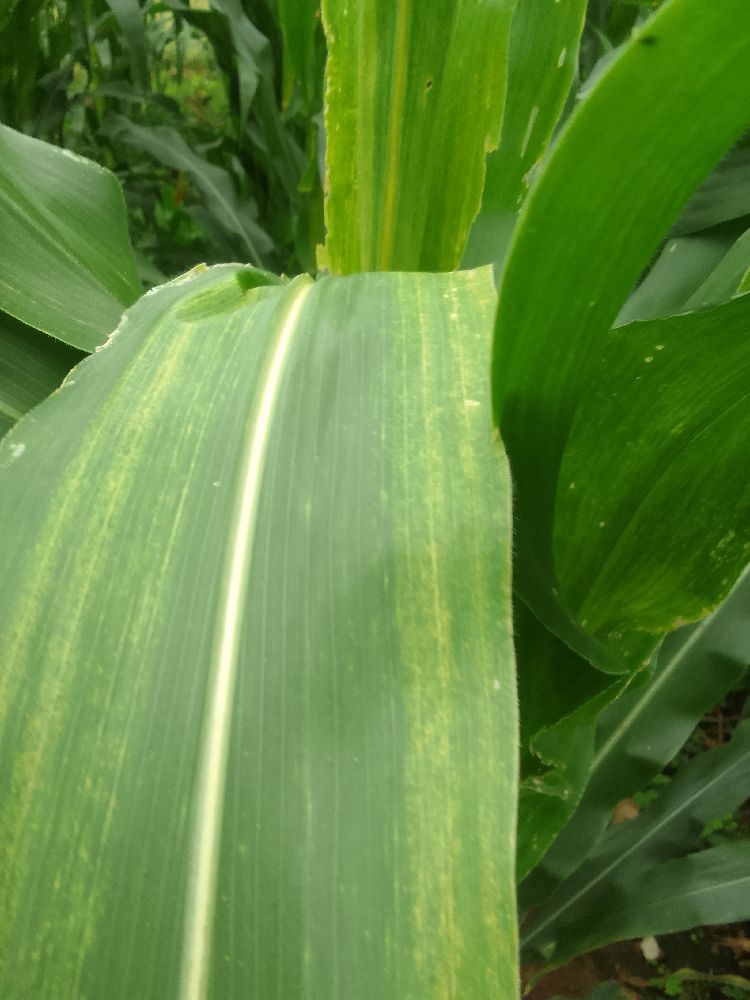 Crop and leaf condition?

maize, maize lethal necrosis
